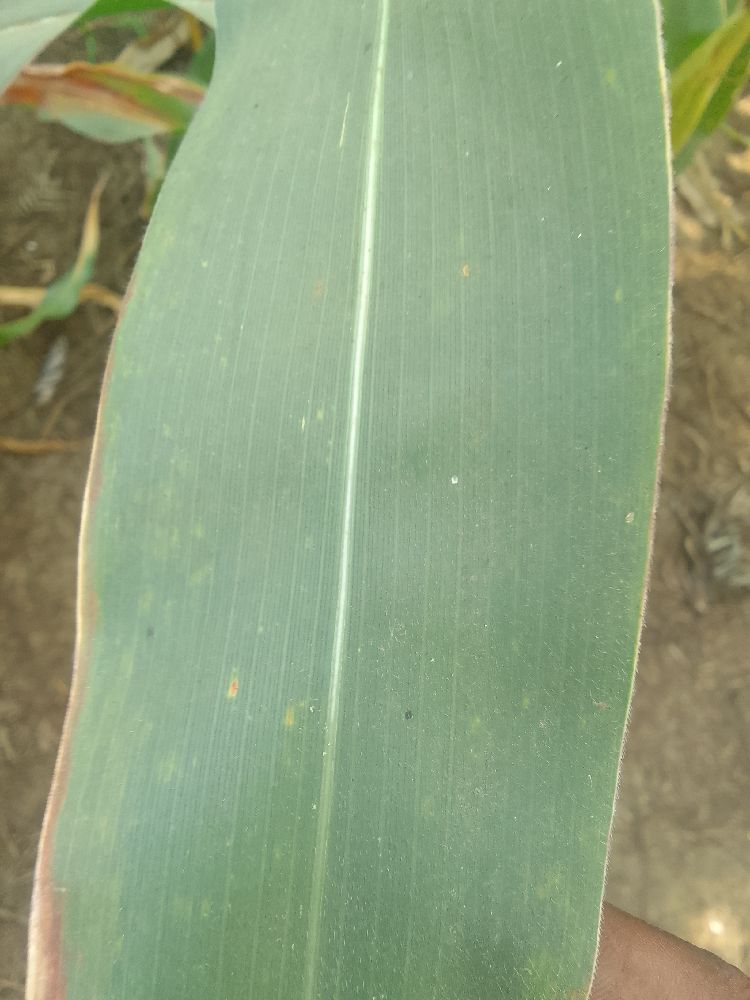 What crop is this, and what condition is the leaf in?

maize, healthy
